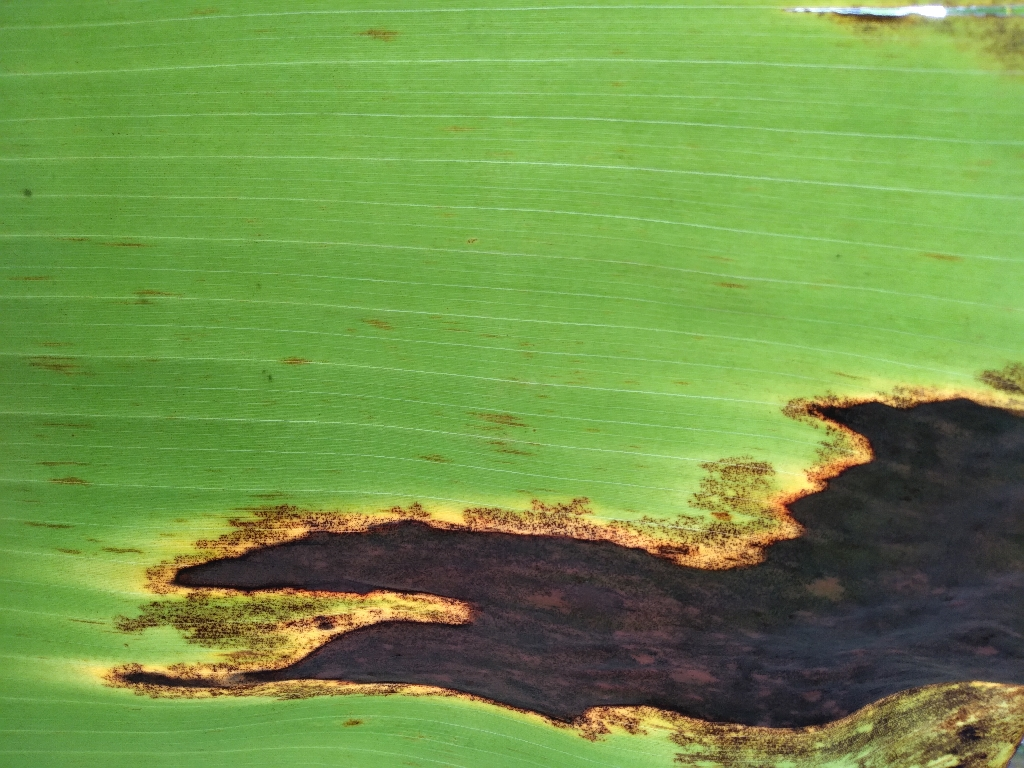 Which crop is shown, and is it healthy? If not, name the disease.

banana, black sigatoka
